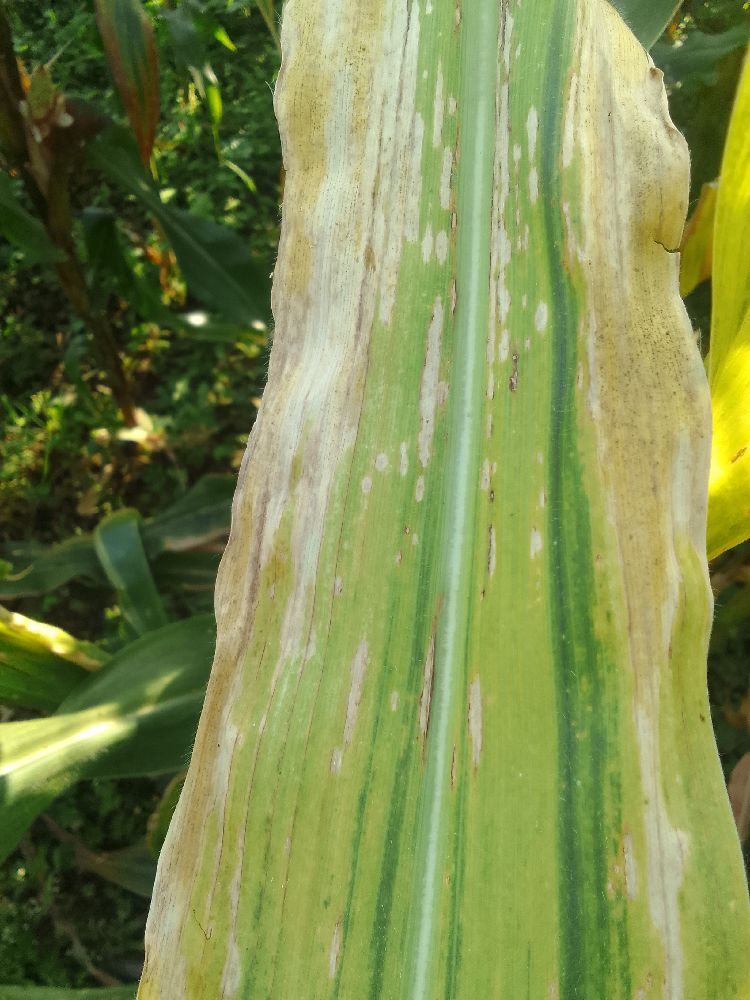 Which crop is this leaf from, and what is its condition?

maize, maize lethal necrosis
